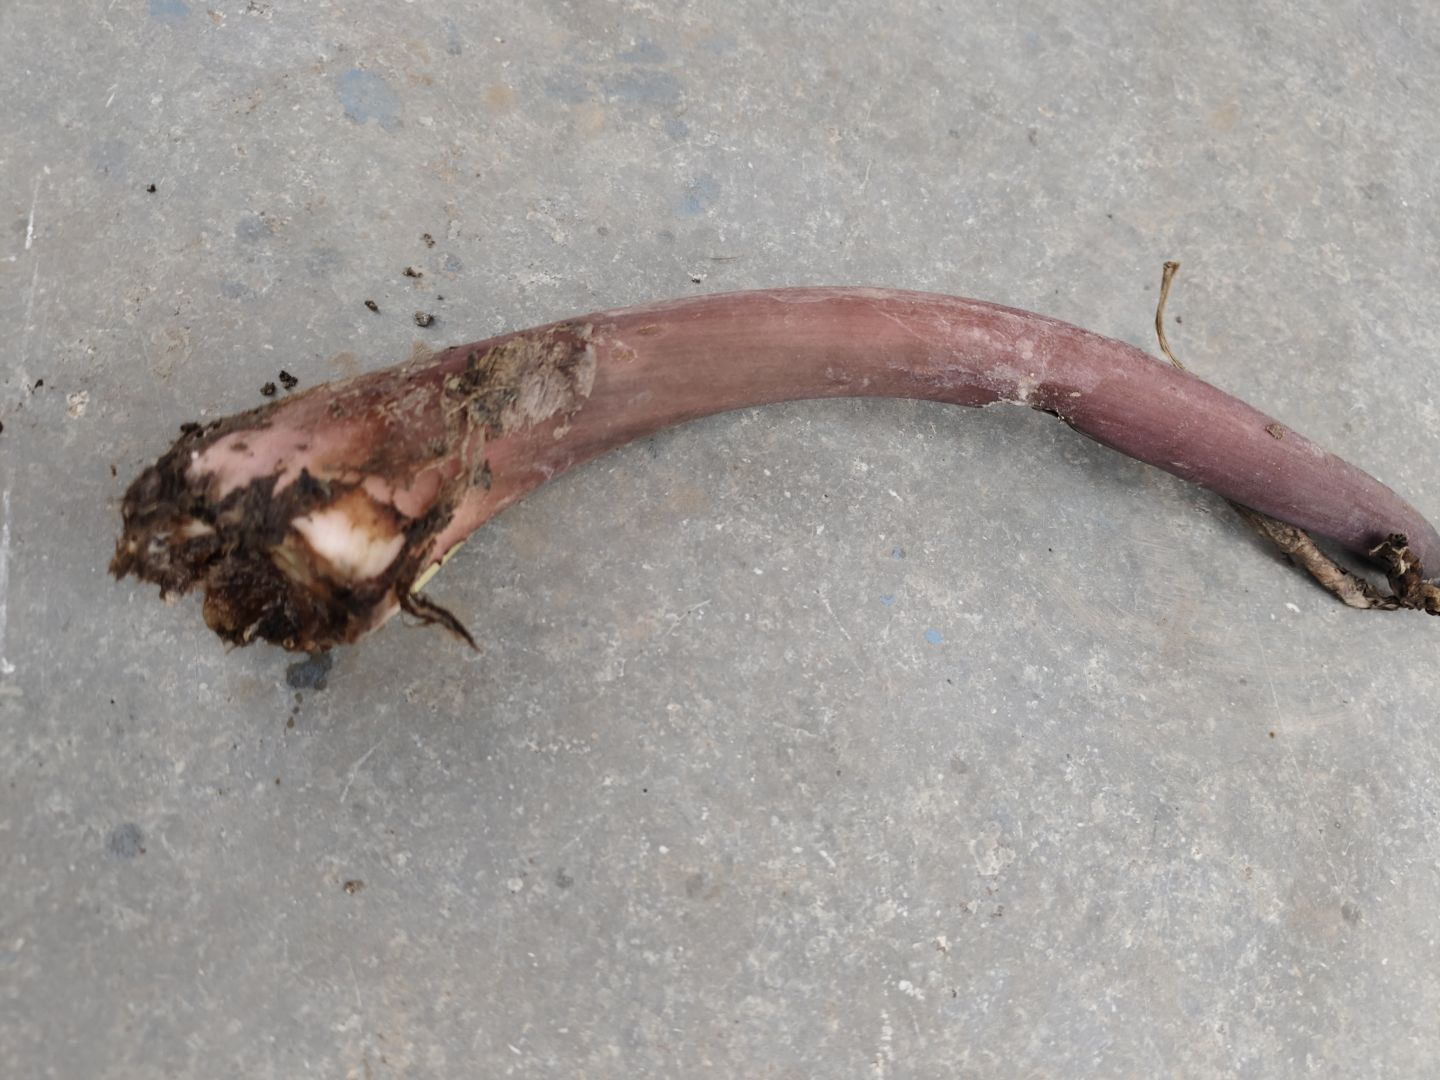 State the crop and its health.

taro, root rot
